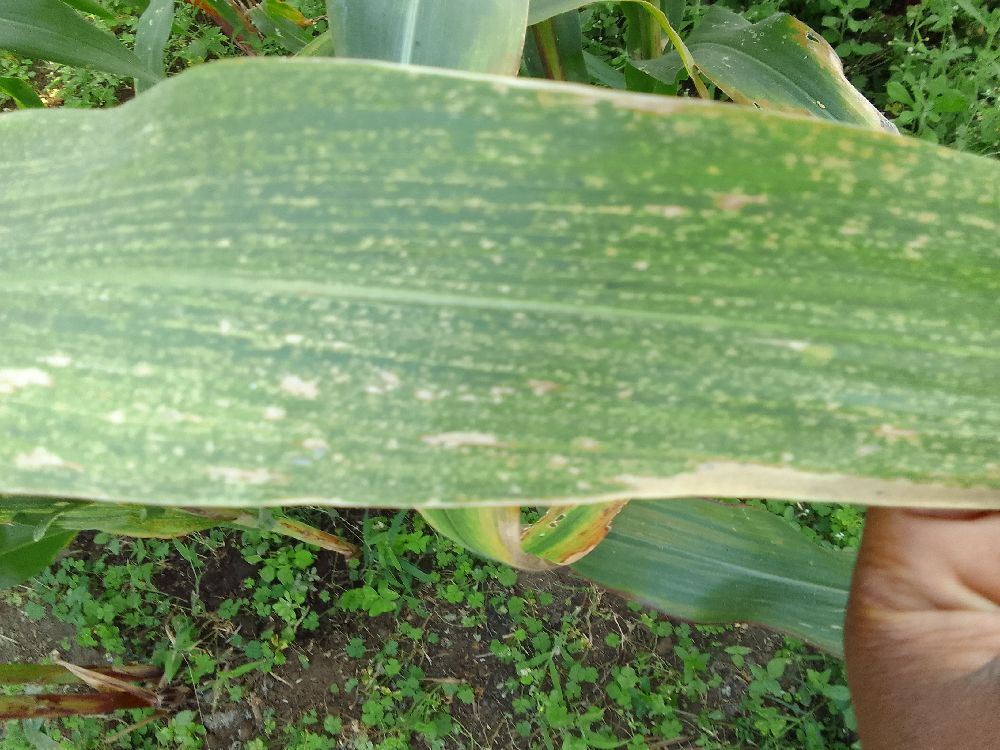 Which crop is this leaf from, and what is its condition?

maize, maize lethal necrosis
